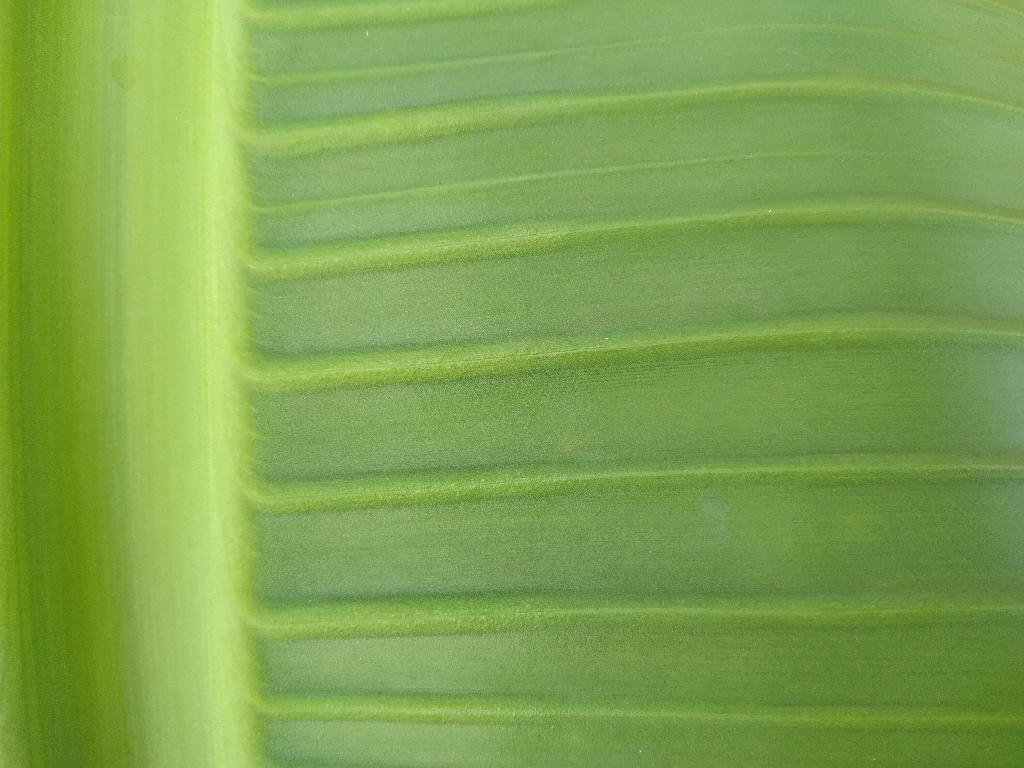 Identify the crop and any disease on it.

banana, healthy
